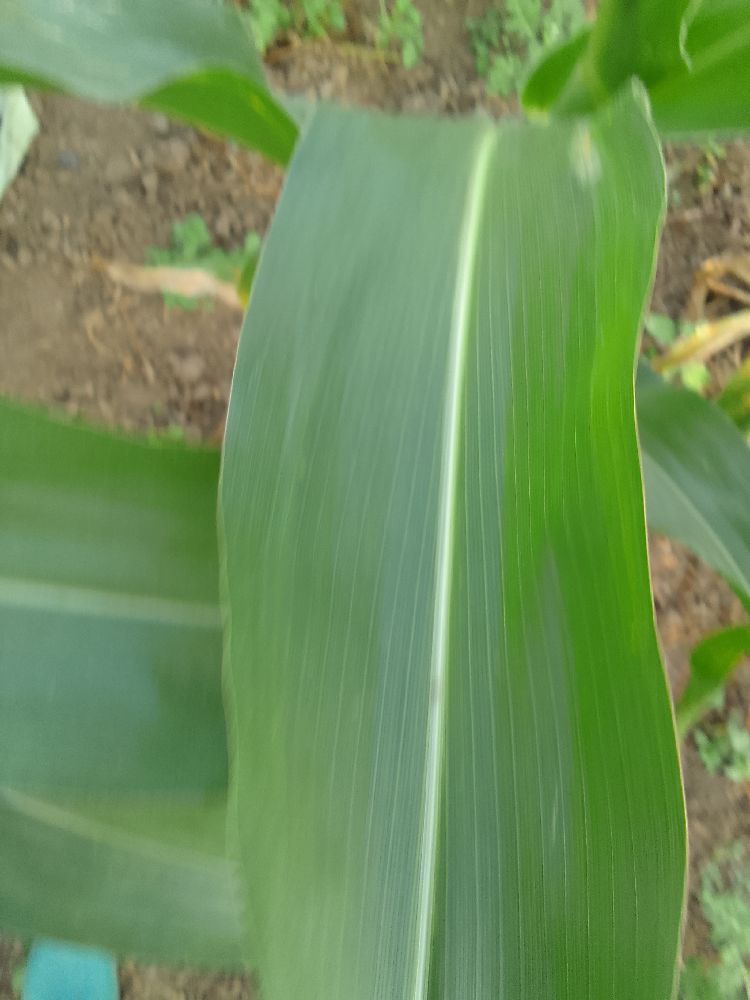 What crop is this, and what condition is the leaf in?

maize, healthy
